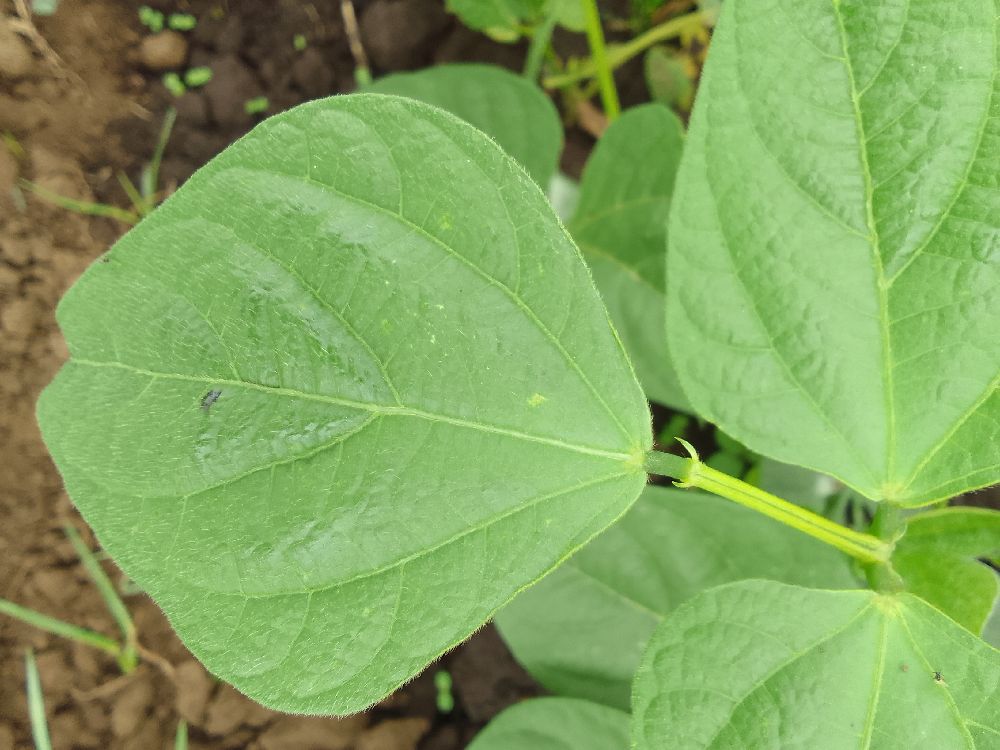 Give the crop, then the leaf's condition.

common bean, healthy
